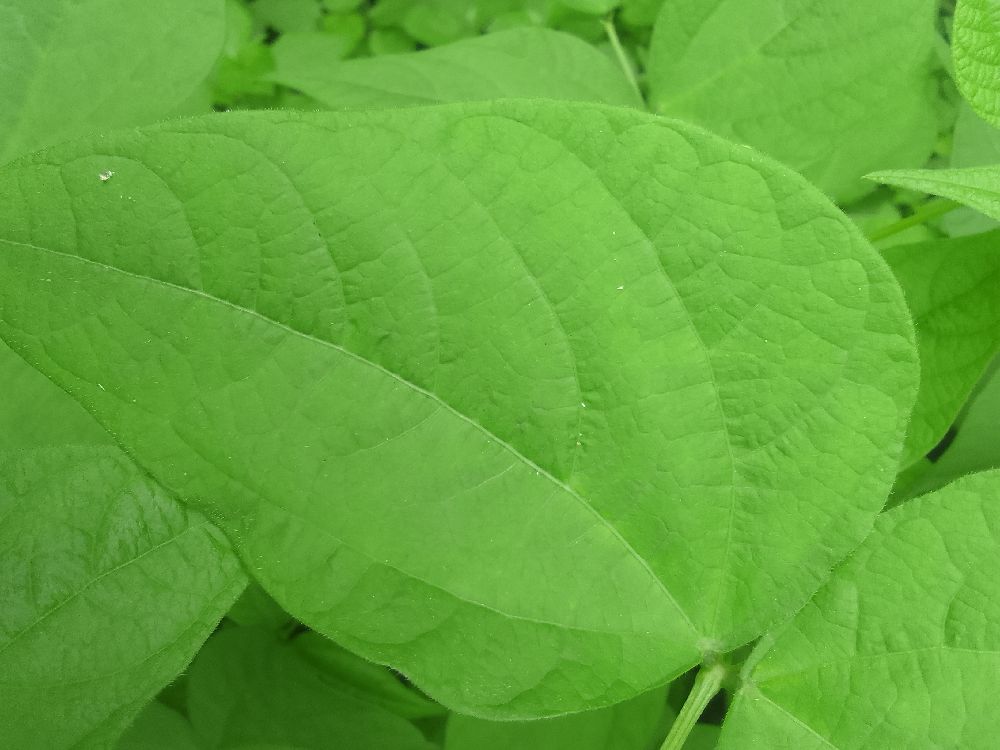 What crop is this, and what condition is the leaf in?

common bean, healthy
